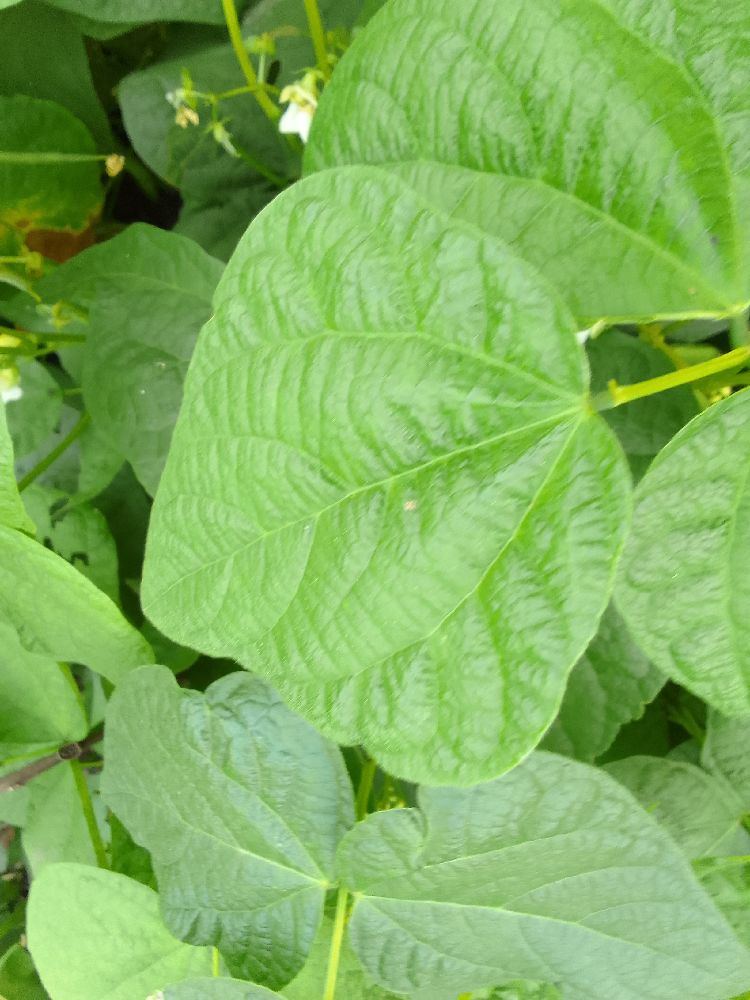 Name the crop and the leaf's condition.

common bean, healthy
